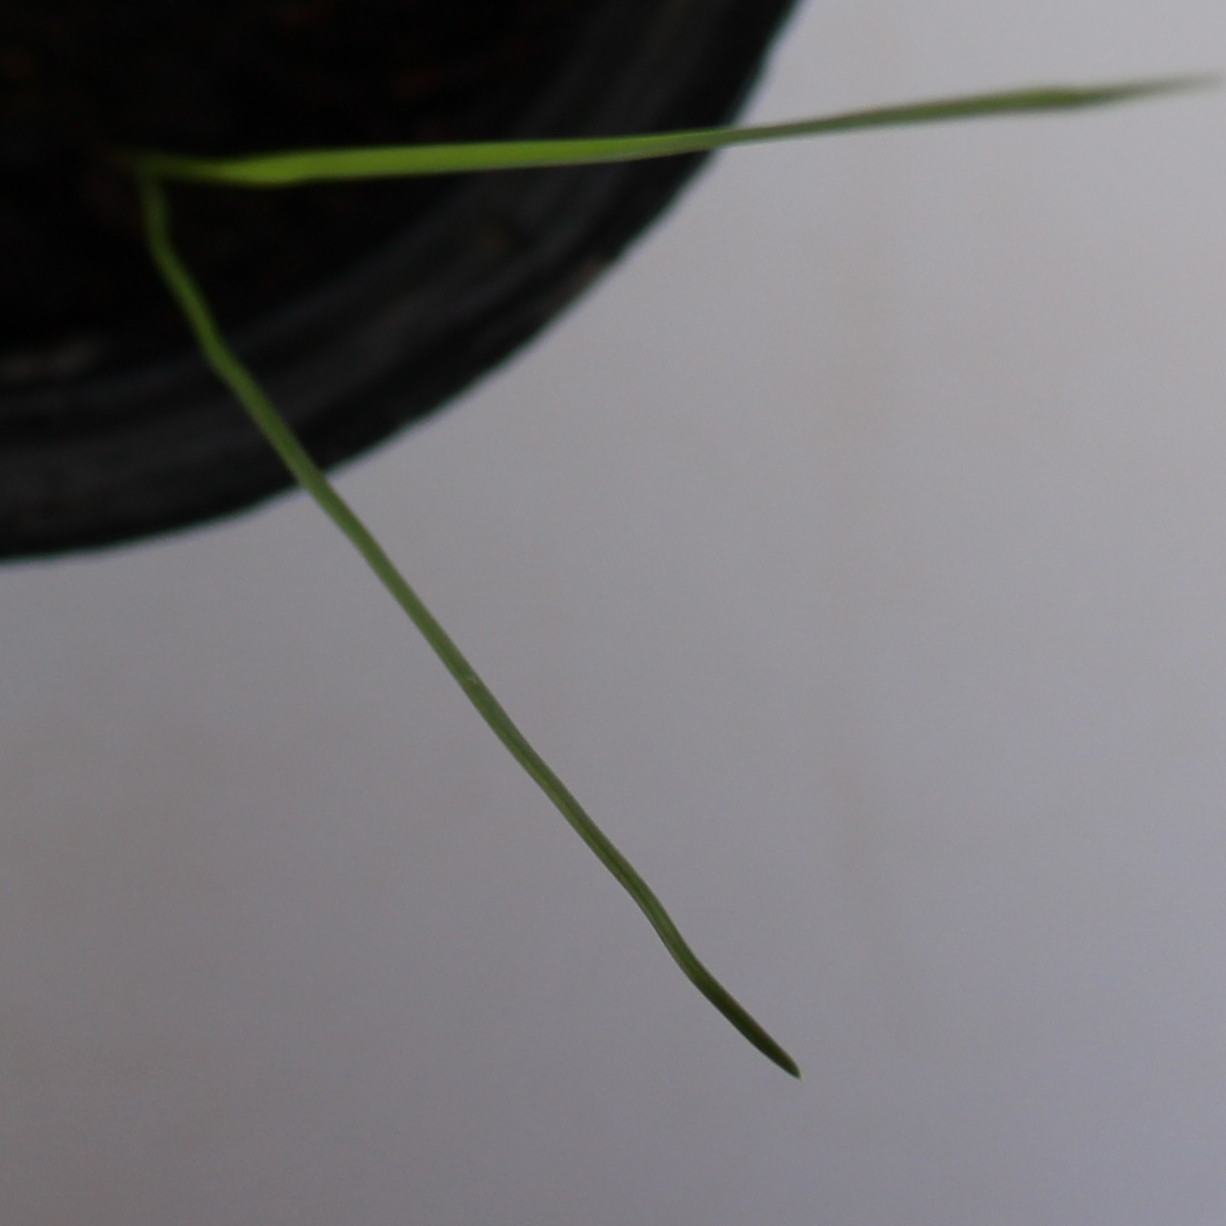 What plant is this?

Lolium multiflorum
